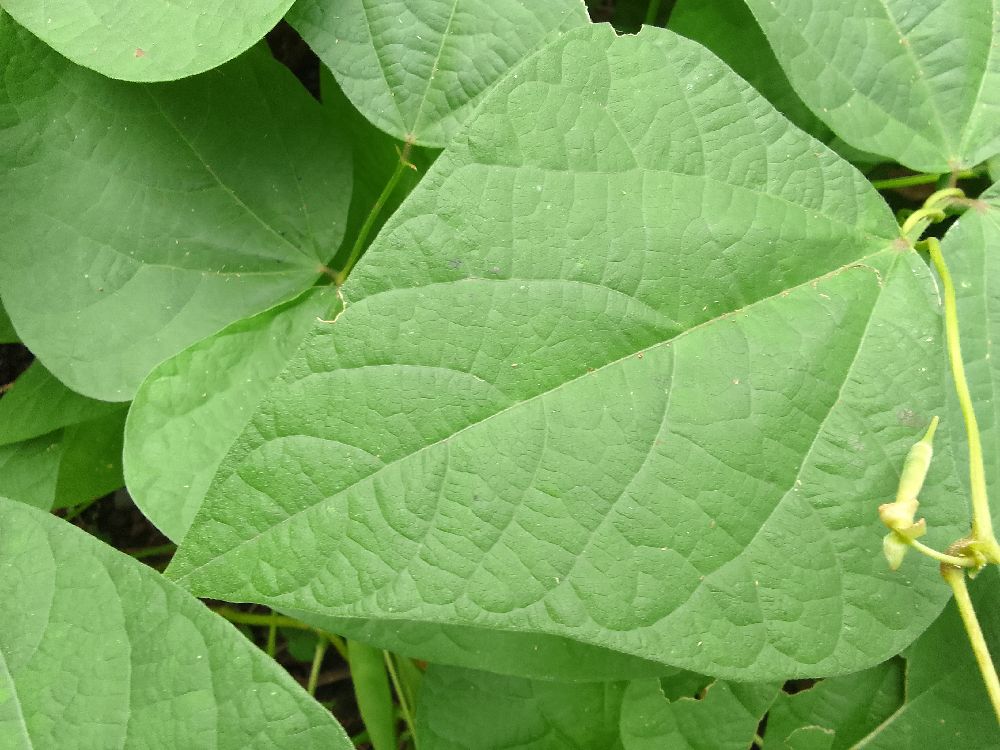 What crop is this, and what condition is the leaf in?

common bean, healthy
